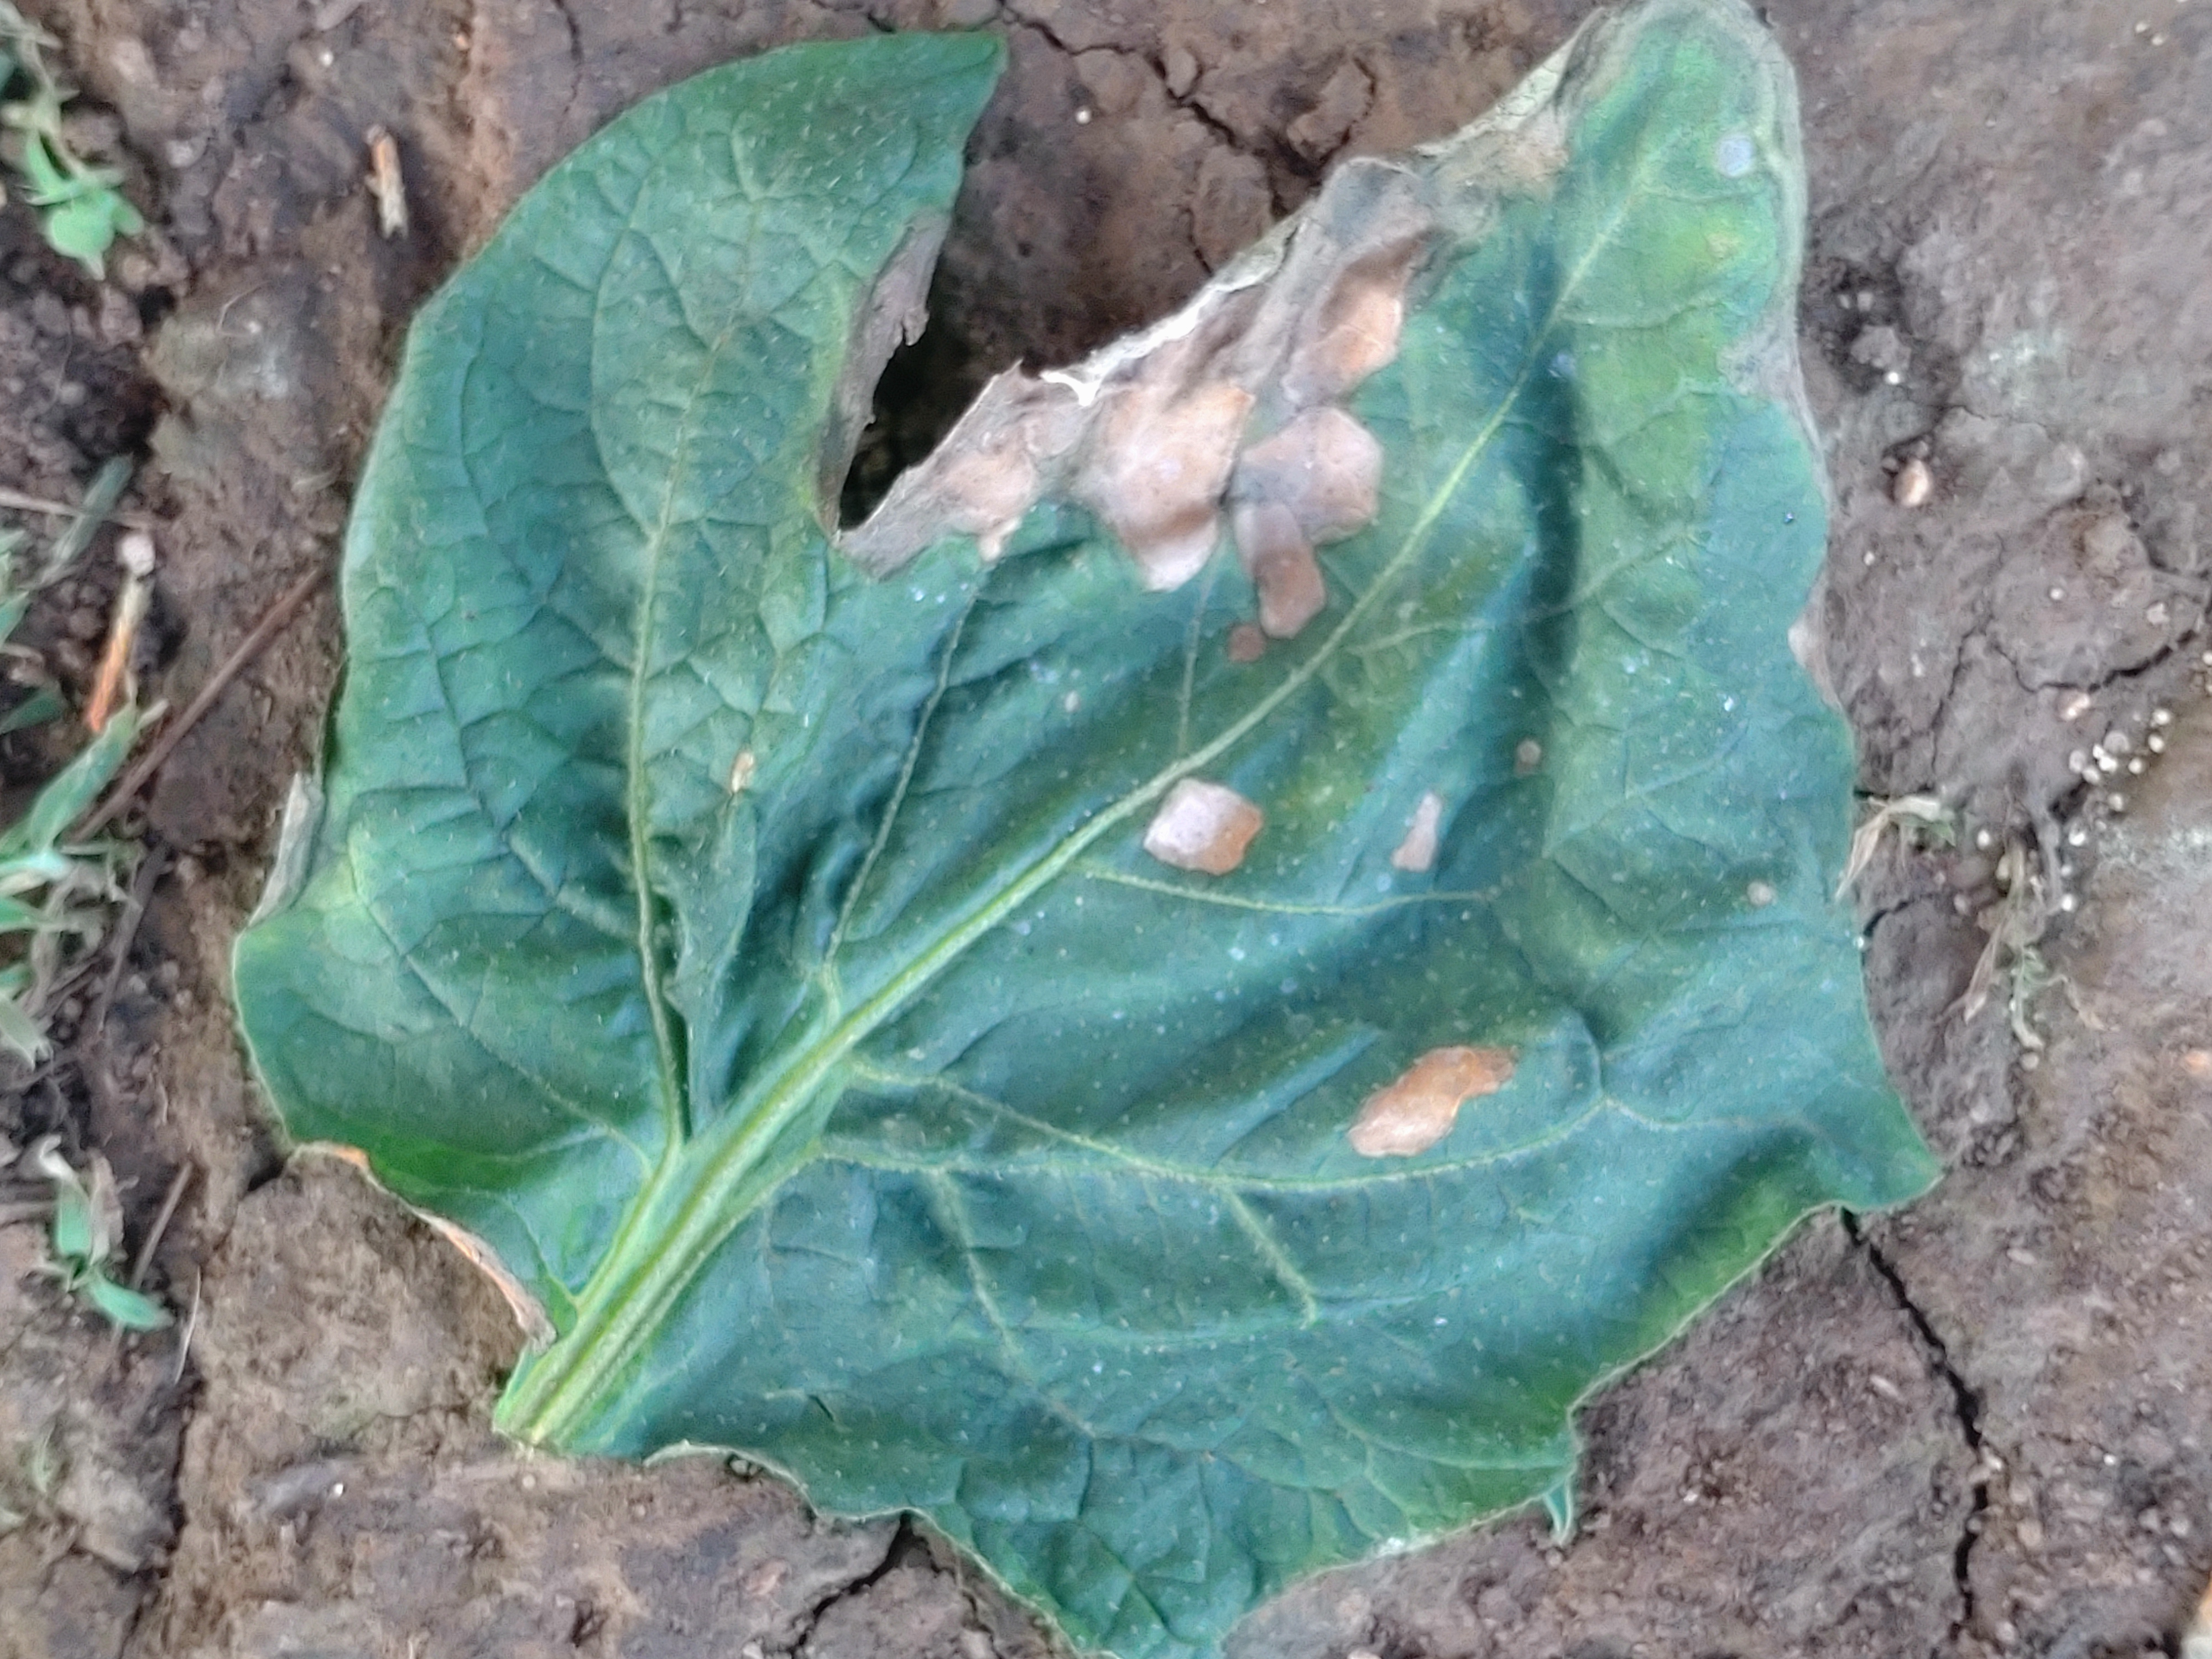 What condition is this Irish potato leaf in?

early blight
